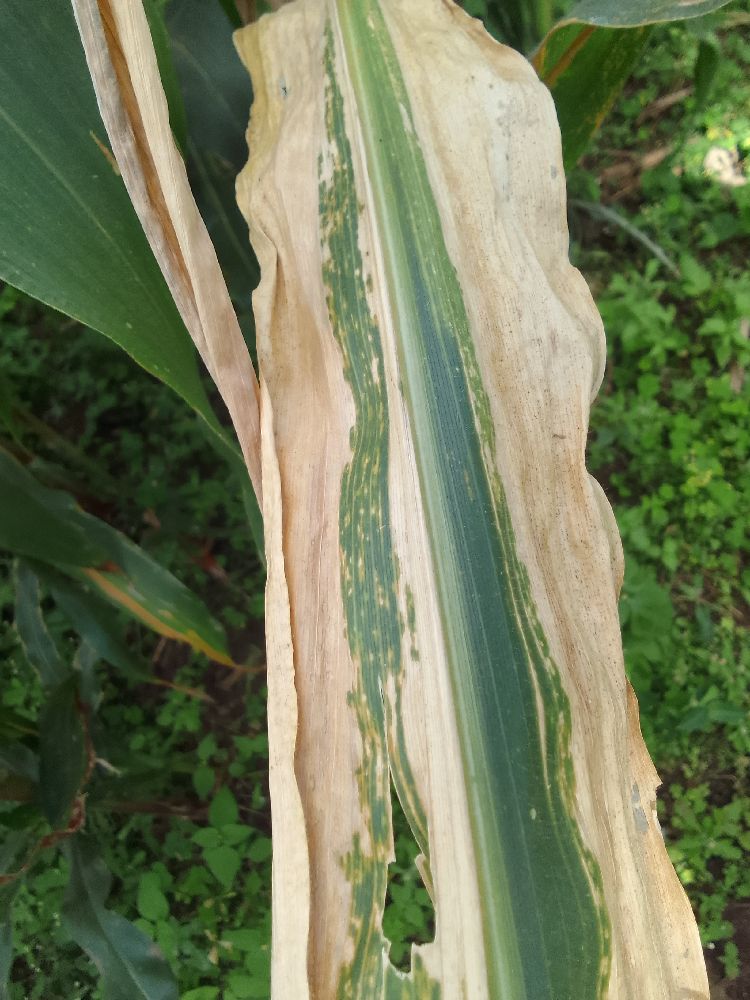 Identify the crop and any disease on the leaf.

maize, maize lethal necrosis
